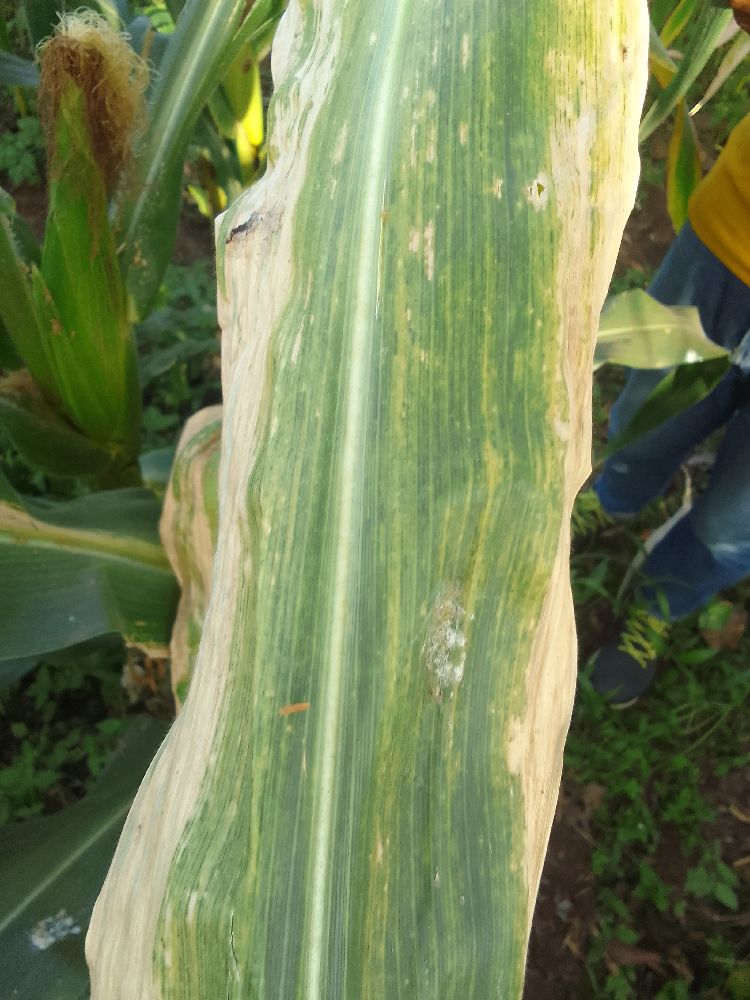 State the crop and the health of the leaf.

maize, maize lethal necrosis
